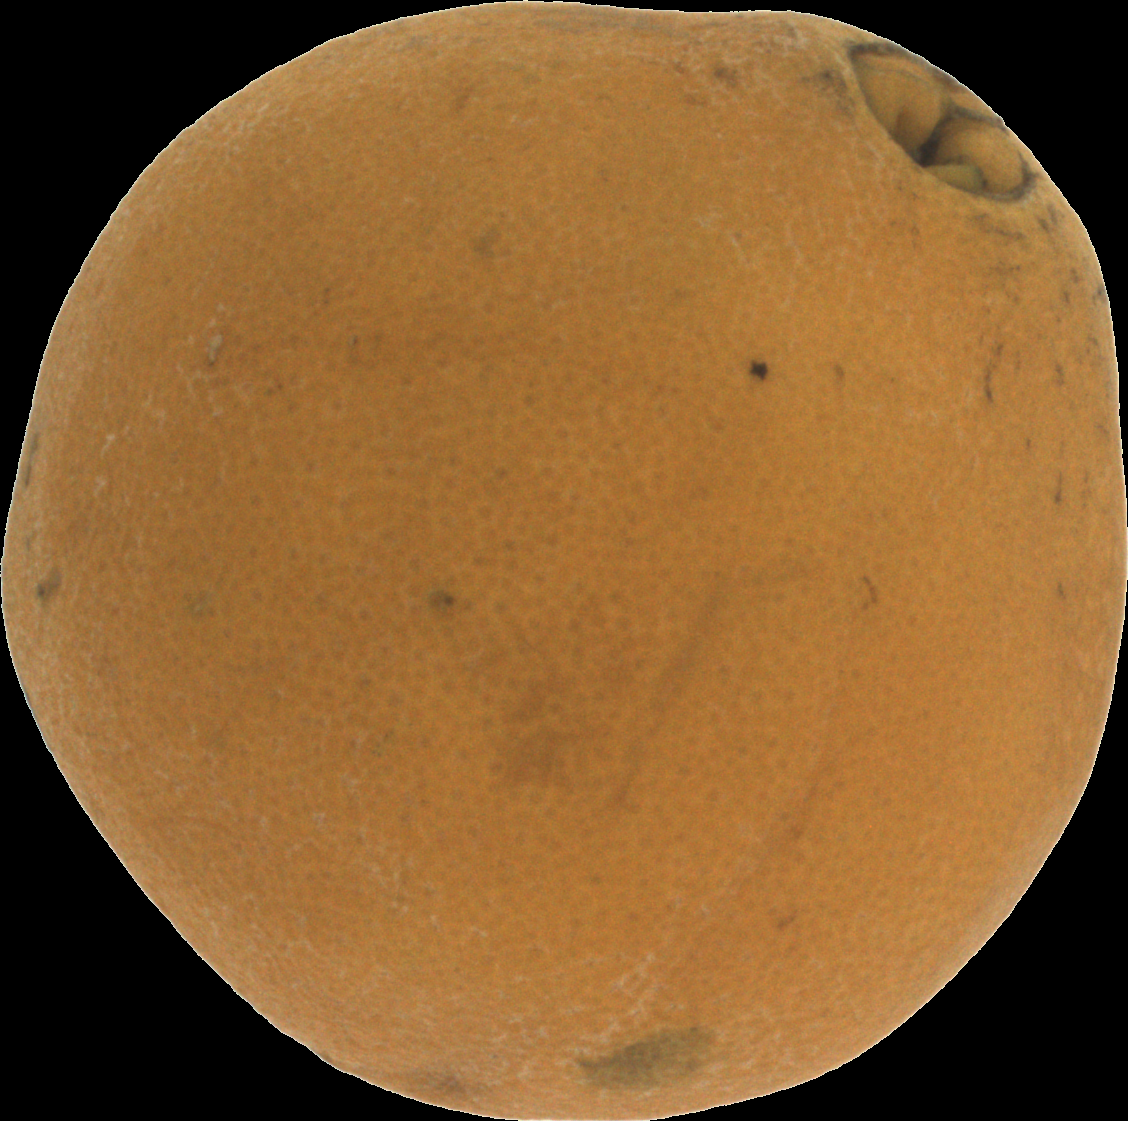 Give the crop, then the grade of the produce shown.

orange, bad
